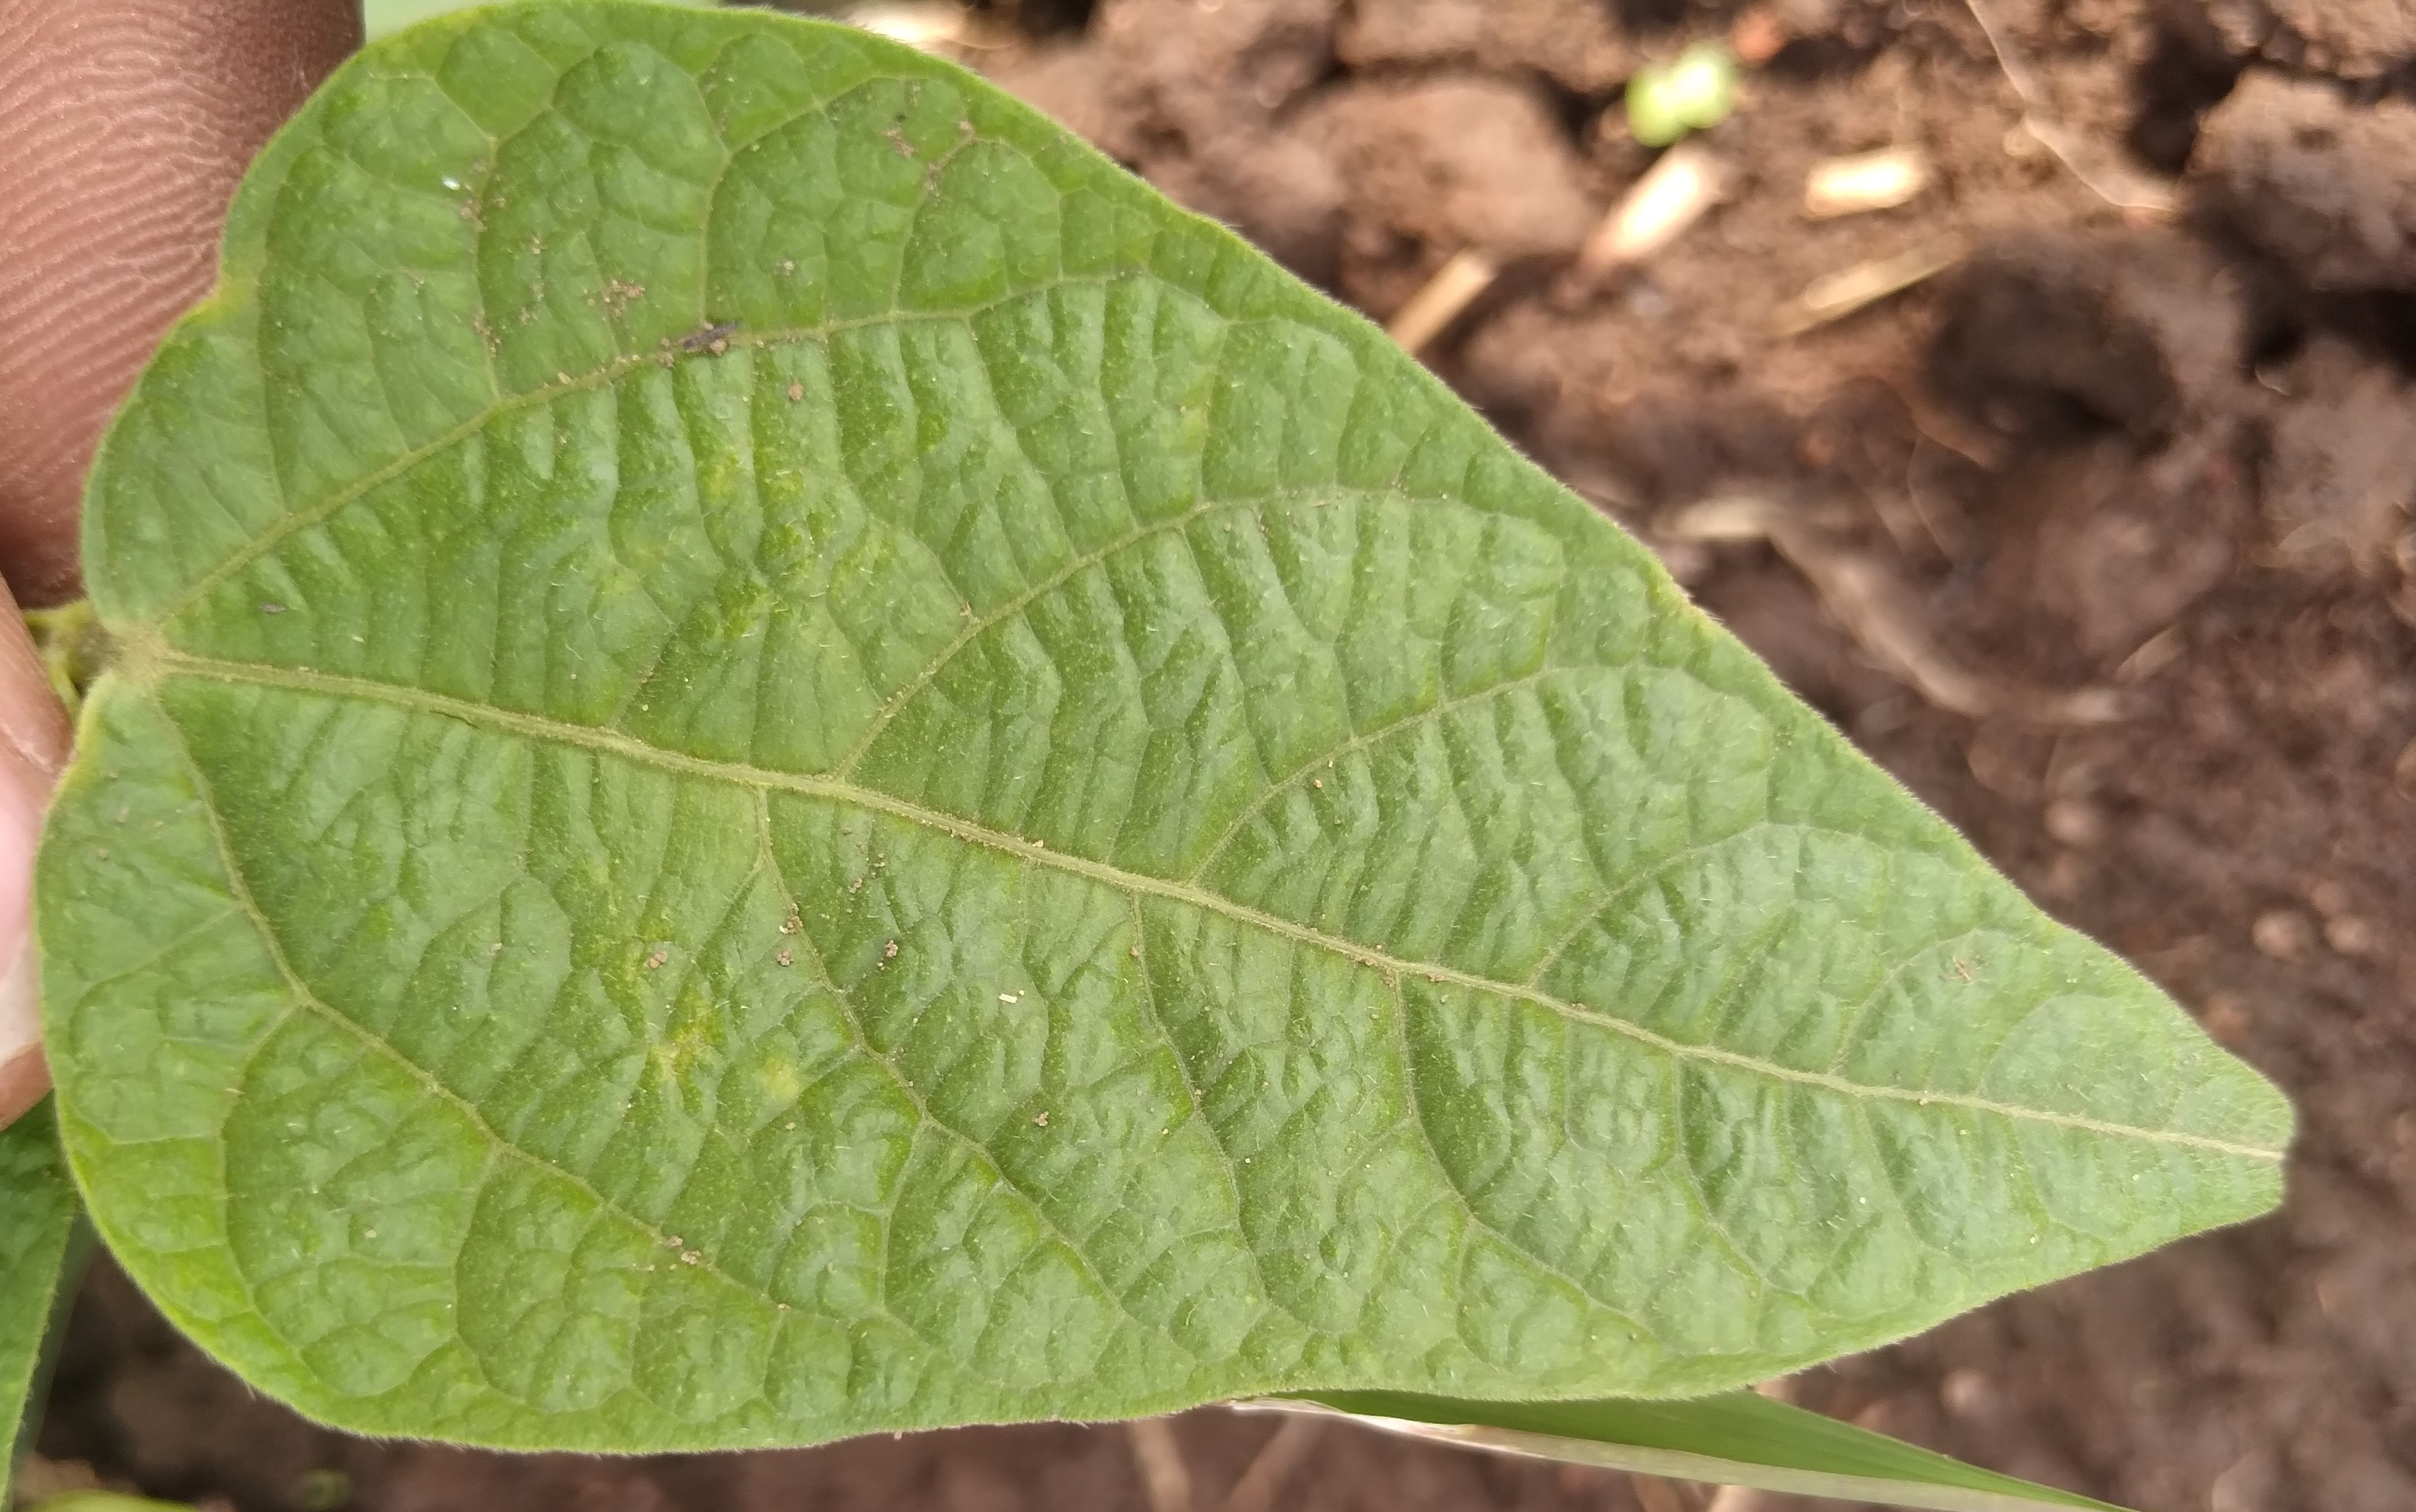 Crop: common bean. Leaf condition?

healthy
